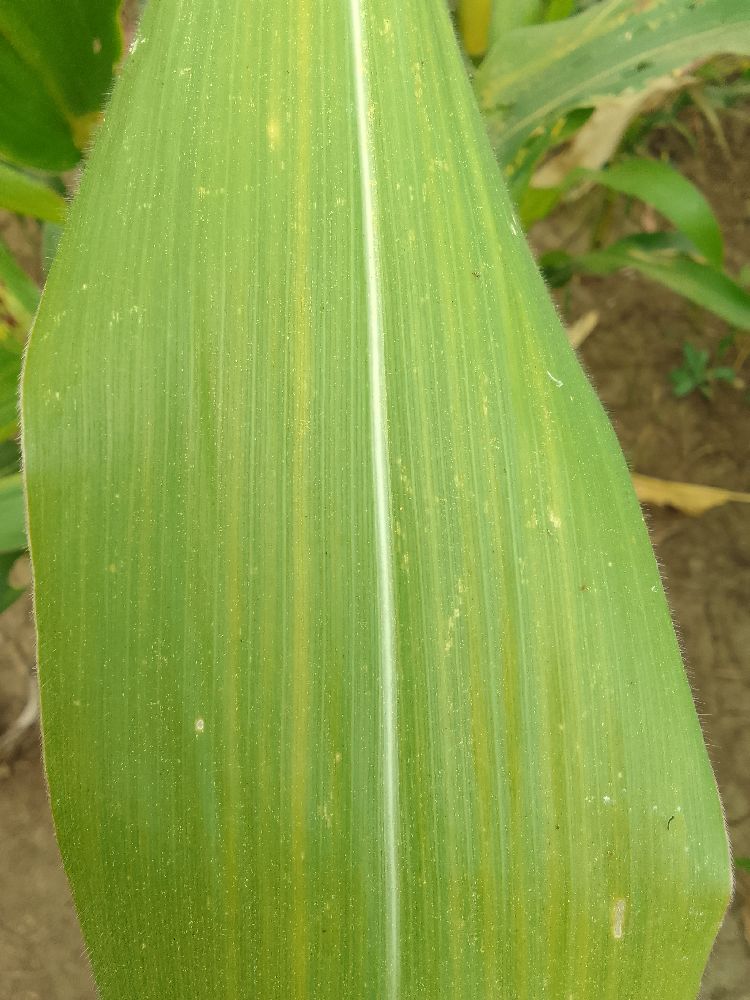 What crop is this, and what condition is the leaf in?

maize, healthy
